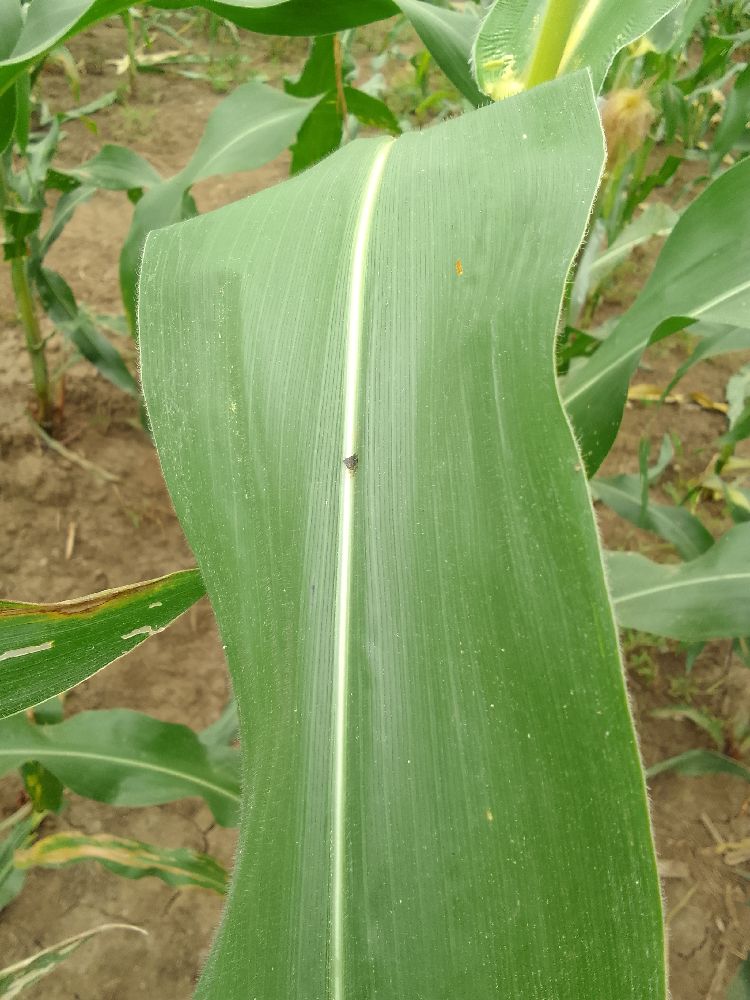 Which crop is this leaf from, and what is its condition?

maize, healthy
